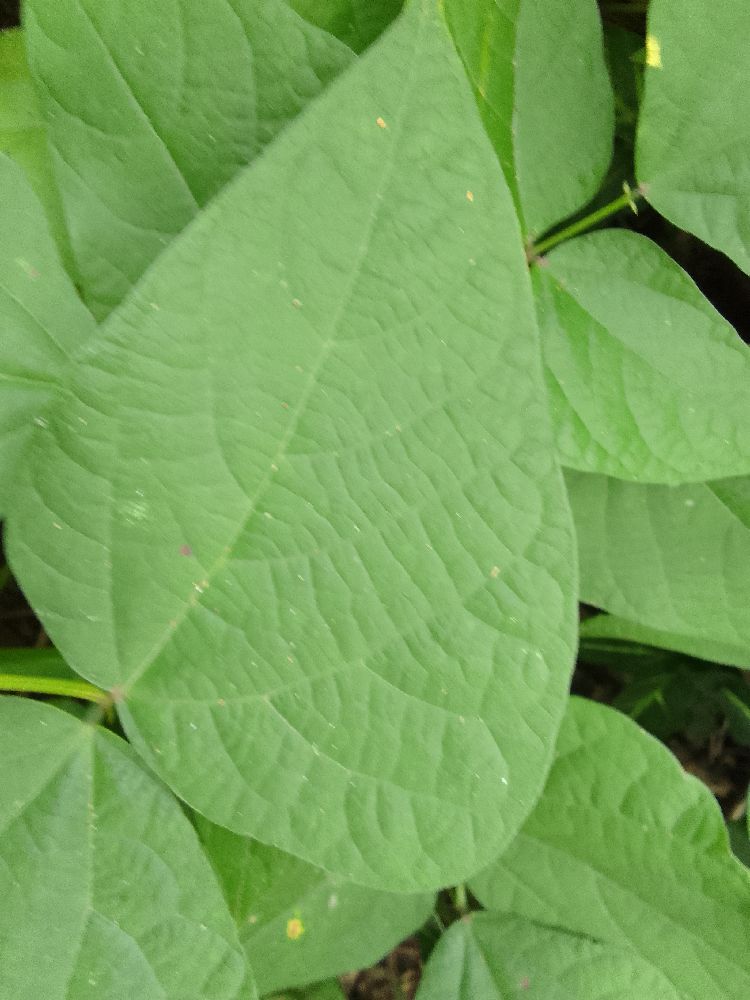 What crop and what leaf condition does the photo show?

common bean, healthy
